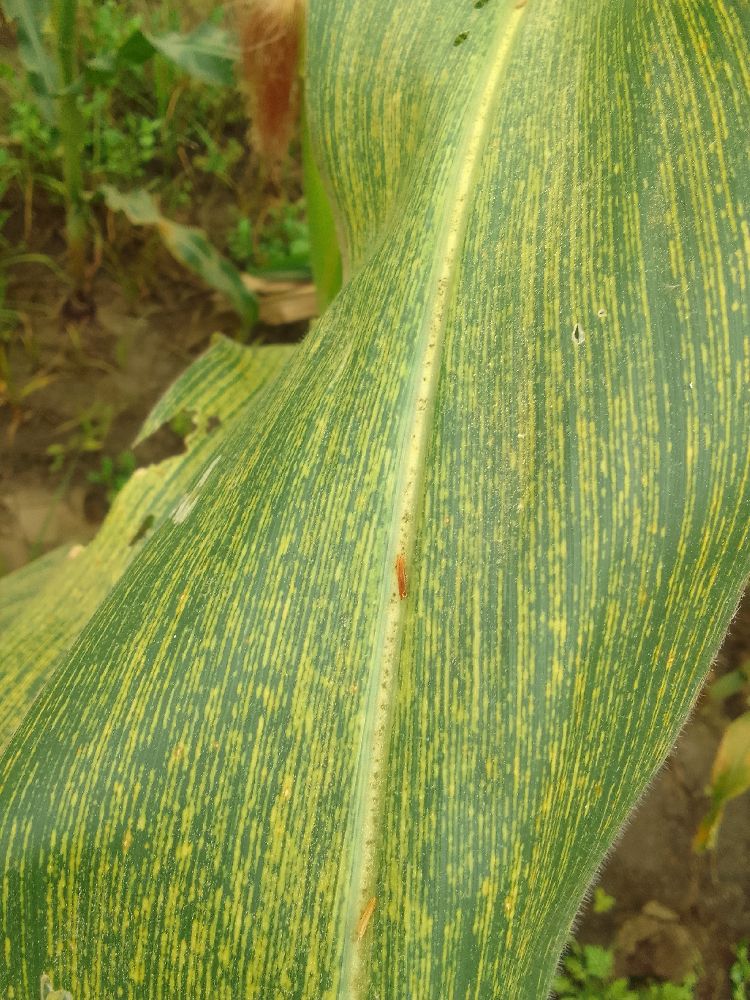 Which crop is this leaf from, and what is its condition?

maize, maize streak virus
